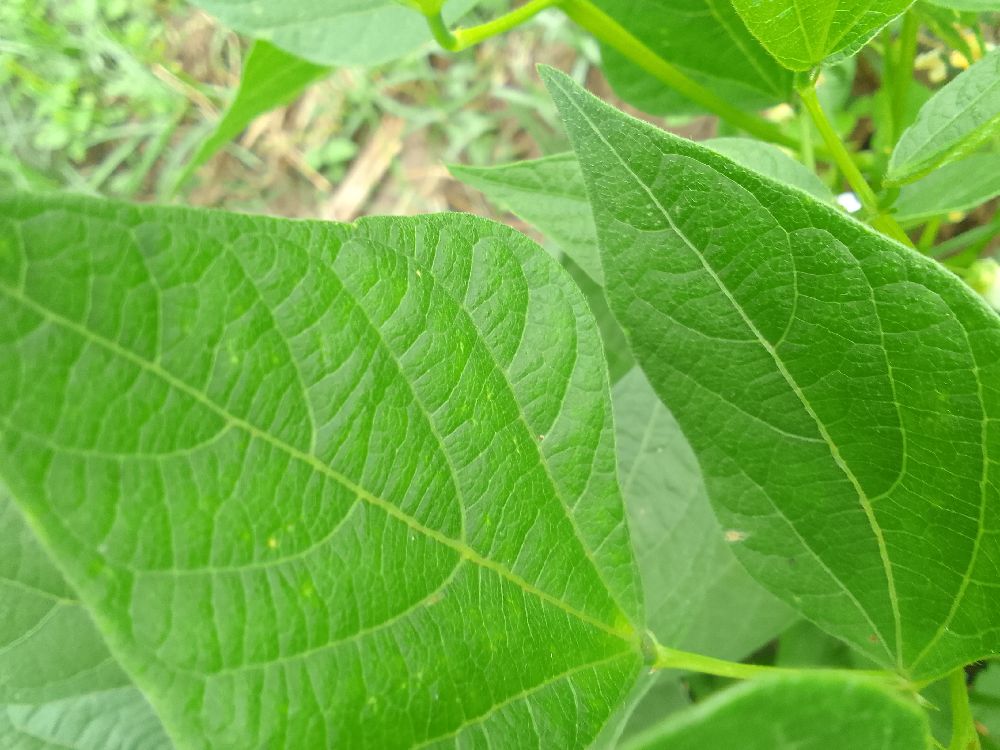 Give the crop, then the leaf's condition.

common bean, healthy
